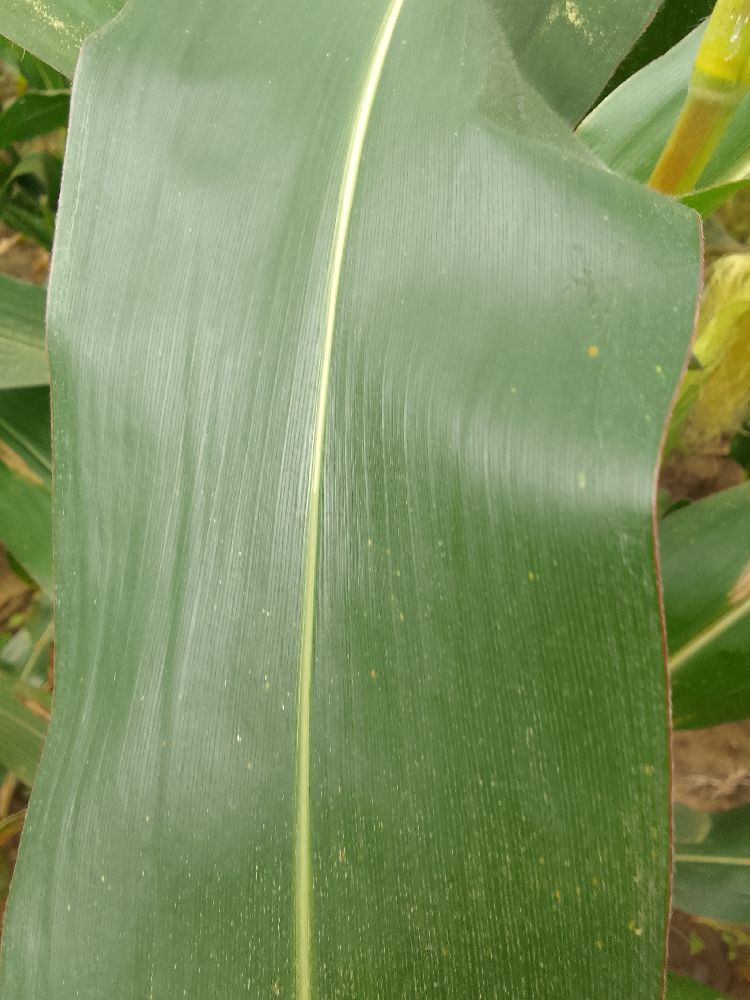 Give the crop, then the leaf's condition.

maize, healthy
